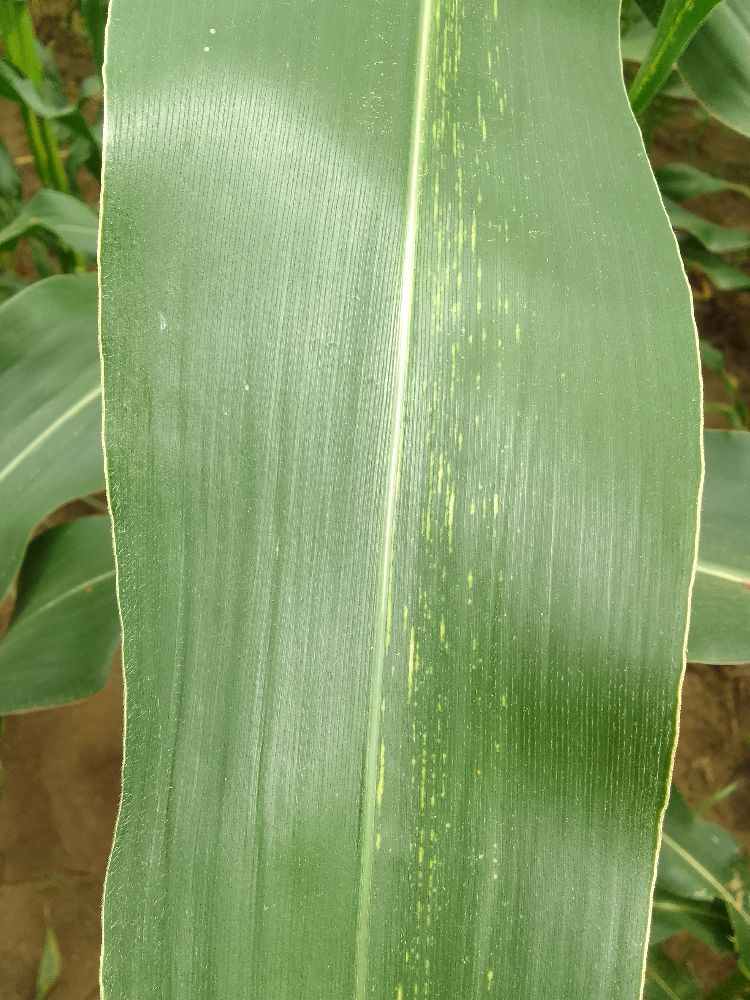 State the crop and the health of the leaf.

maize, maize streak virus
